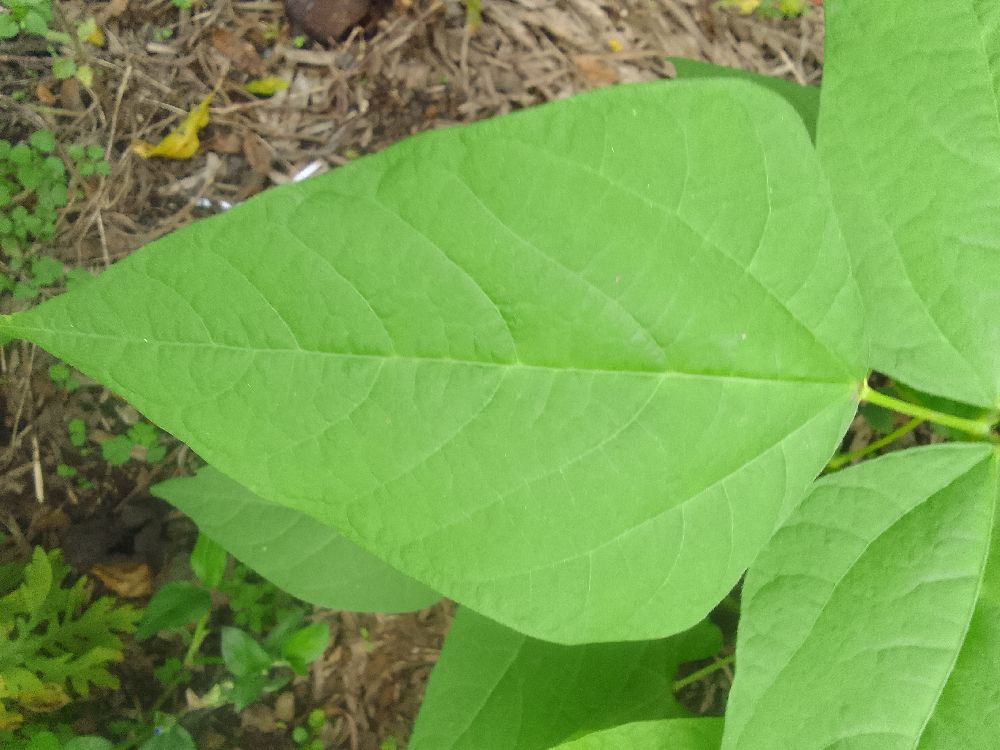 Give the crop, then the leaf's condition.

common bean, healthy
